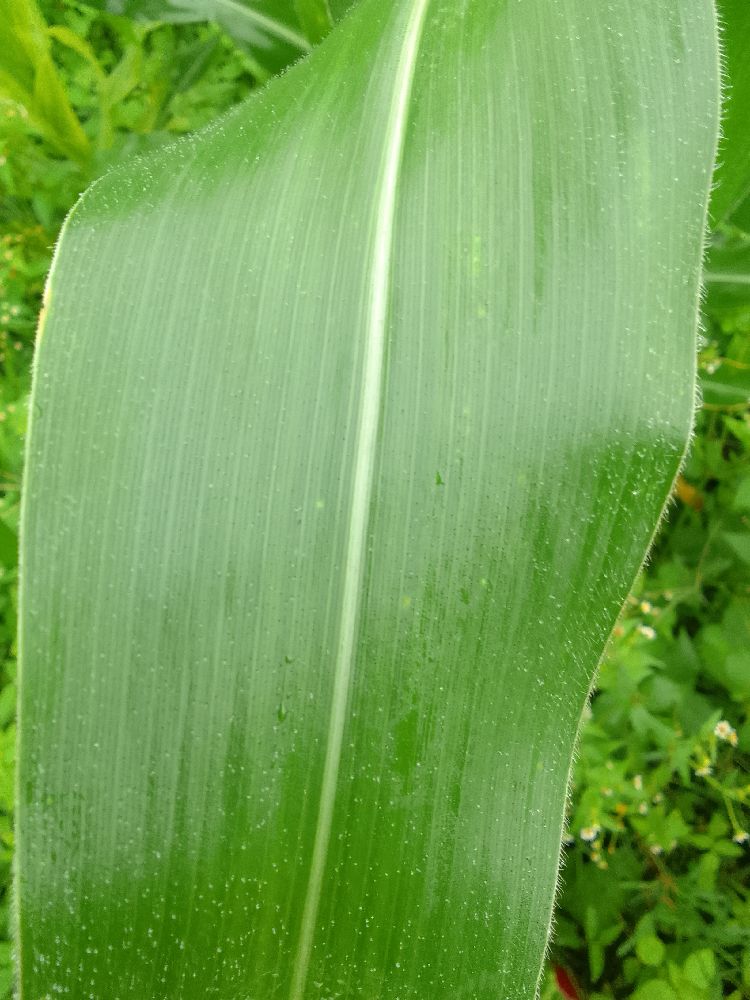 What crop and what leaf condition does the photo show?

maize, healthy
